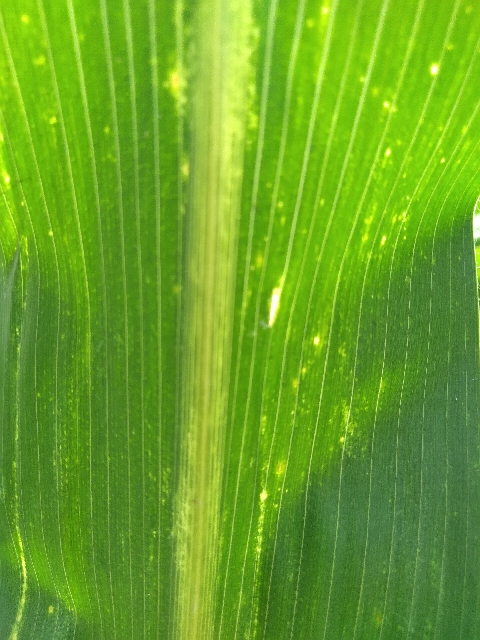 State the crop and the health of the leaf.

maize, maize lethal necrosis
